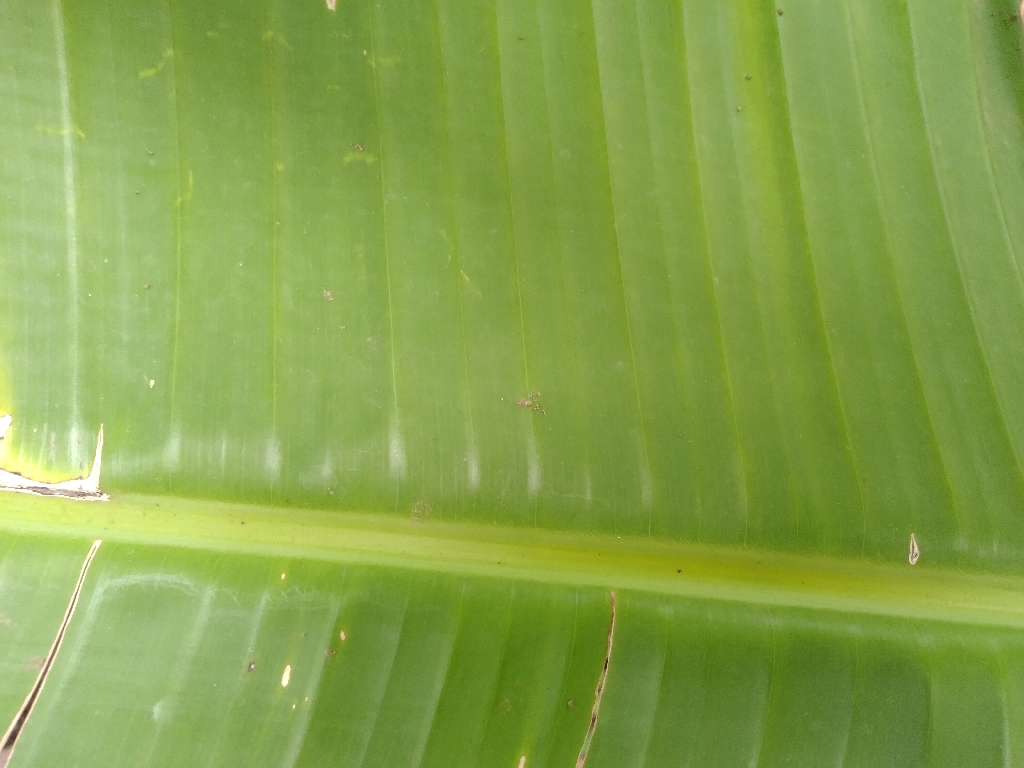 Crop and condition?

banana, healthy
